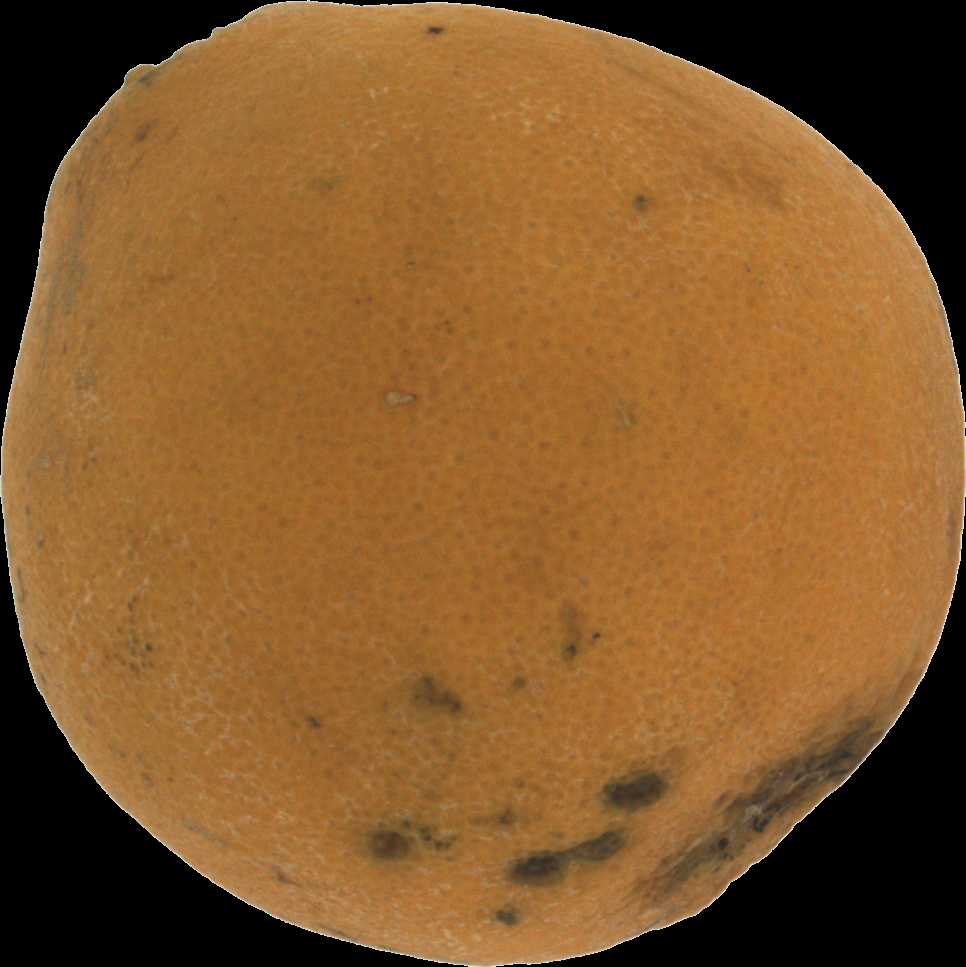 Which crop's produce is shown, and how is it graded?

orange, bad
